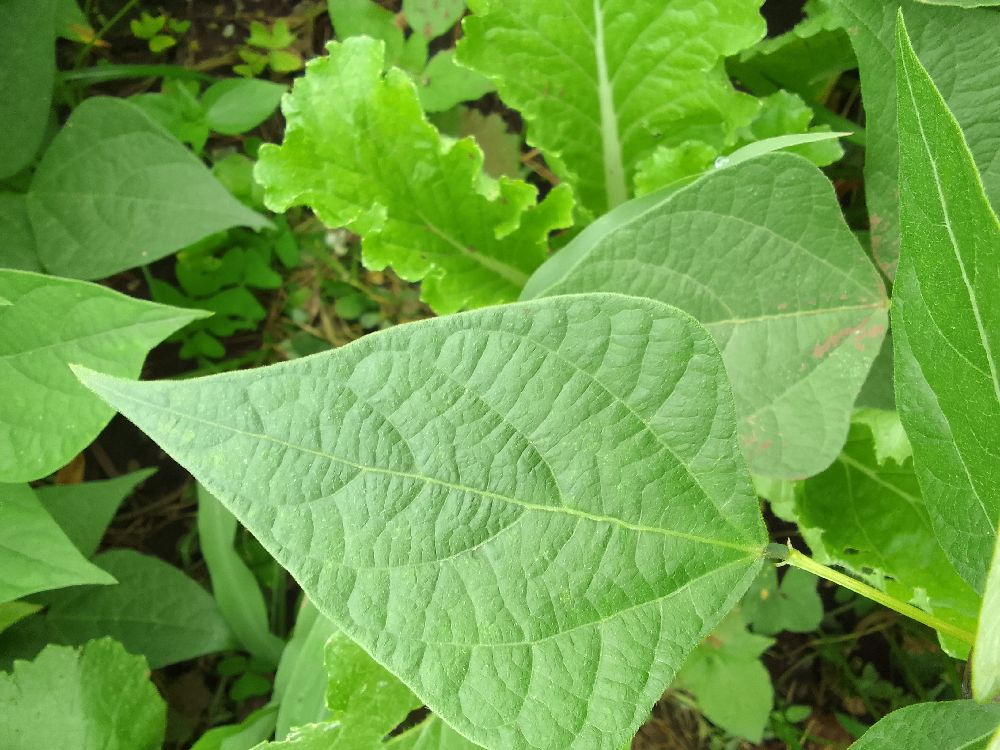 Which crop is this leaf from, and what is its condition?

common bean, healthy
